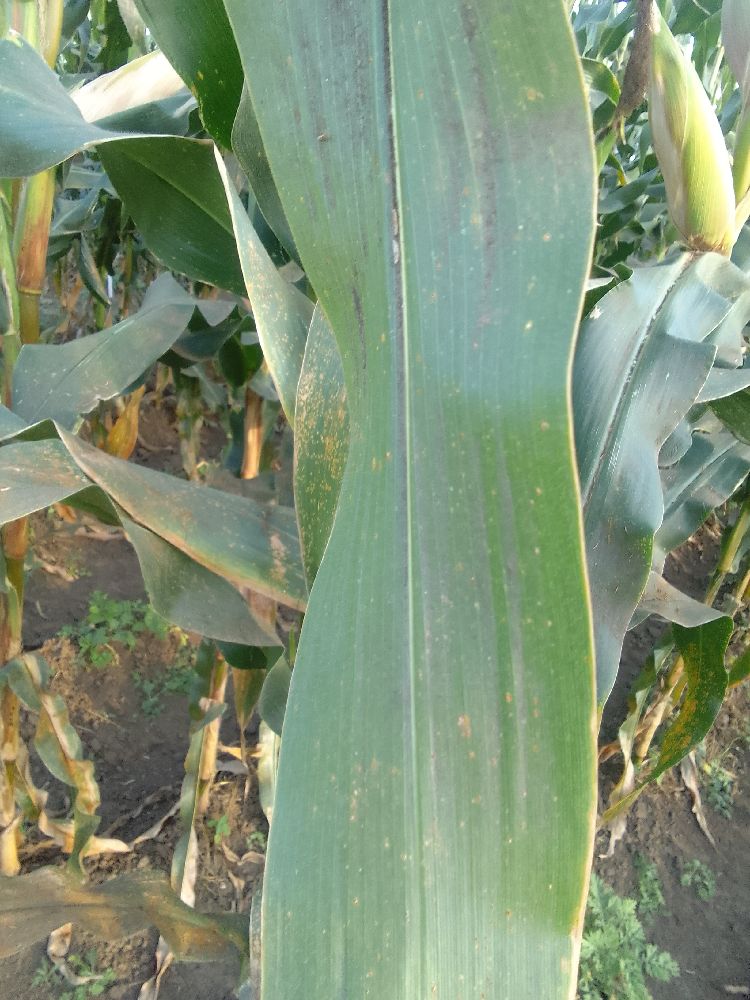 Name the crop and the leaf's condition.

maize, healthy
